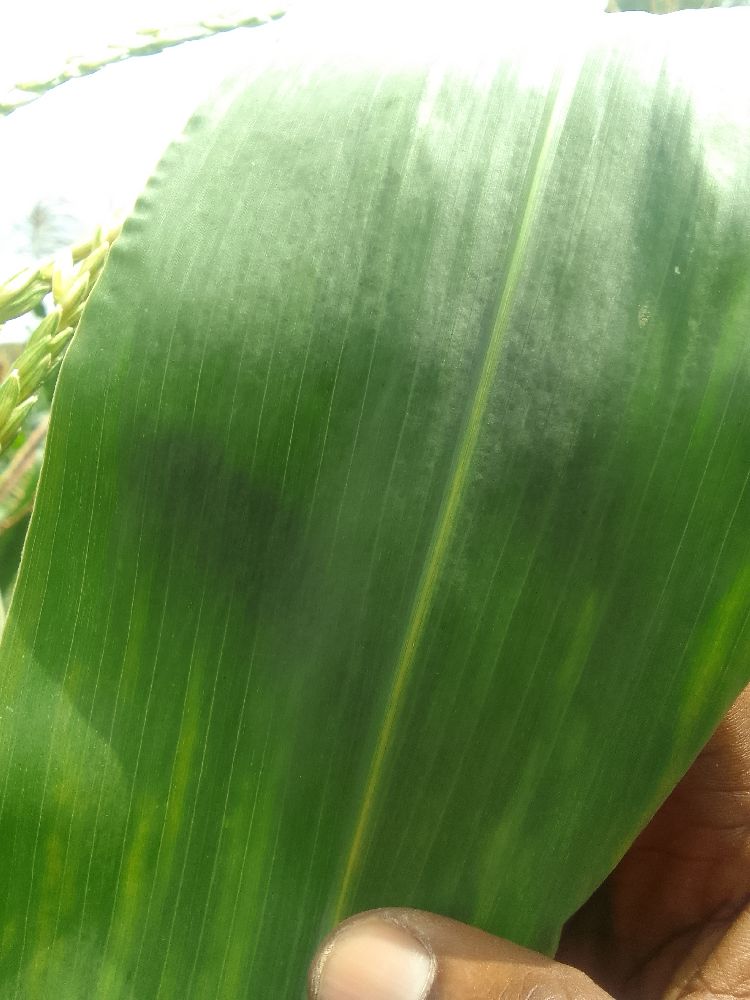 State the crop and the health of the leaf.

maize, healthy
